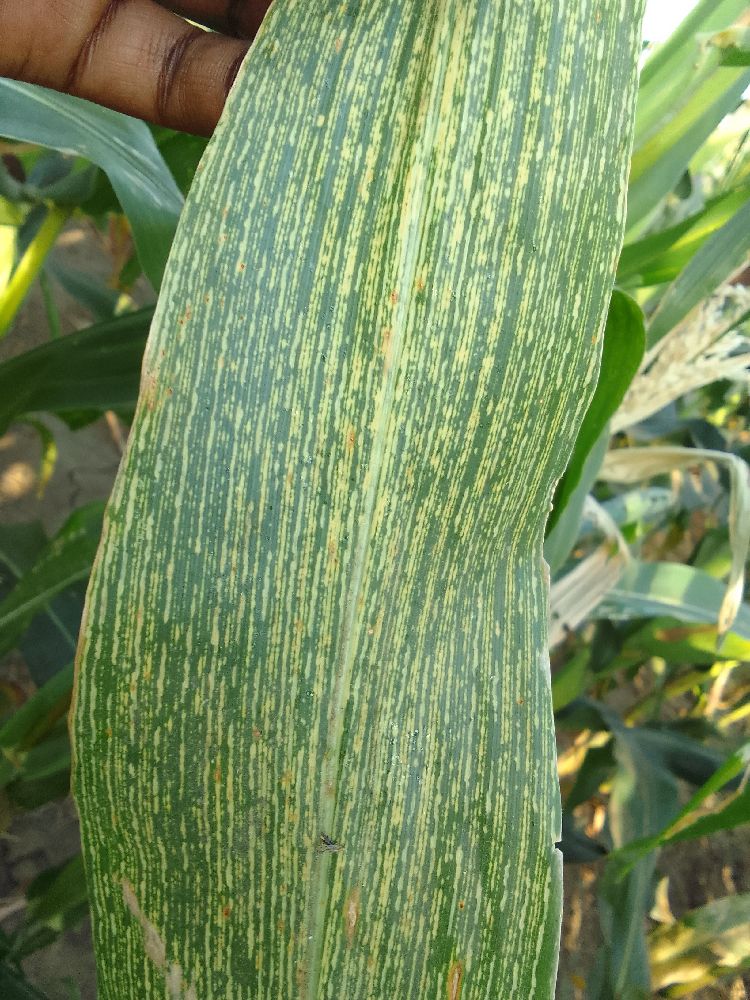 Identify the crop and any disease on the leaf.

maize, maize streak virus
